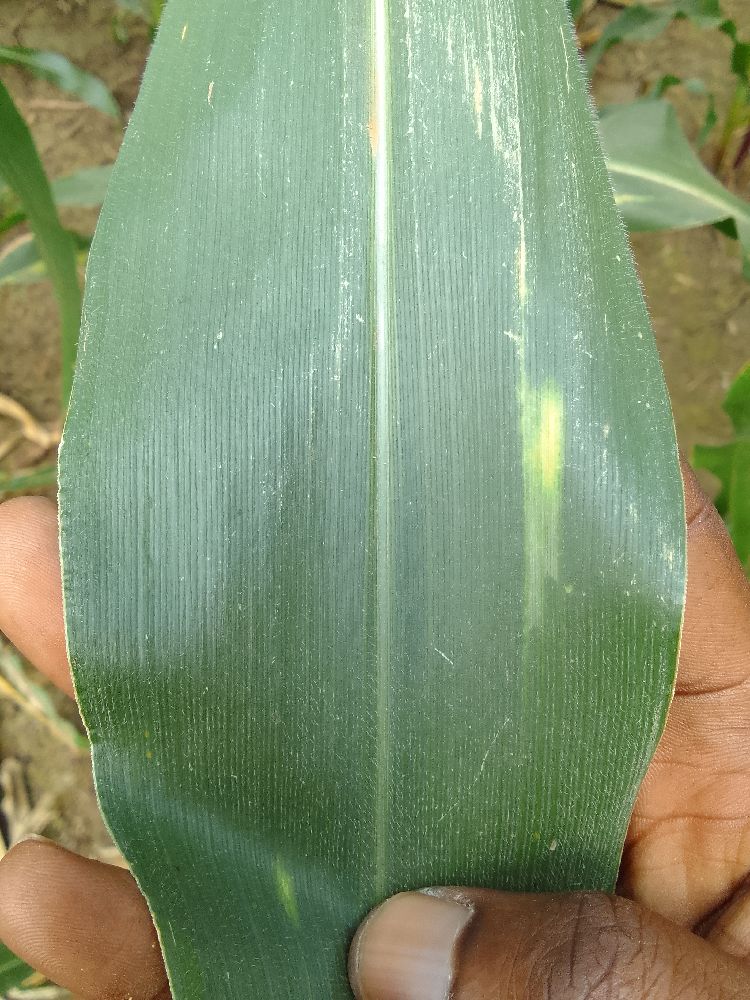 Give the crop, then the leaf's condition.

maize, healthy
